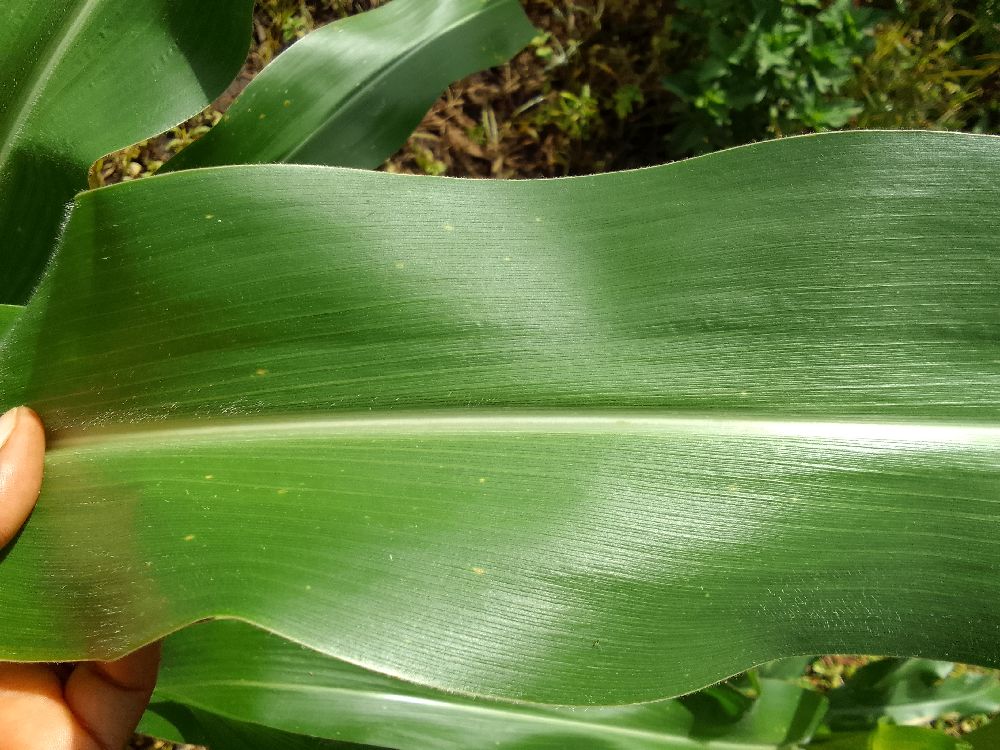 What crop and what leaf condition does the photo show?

maize, healthy
